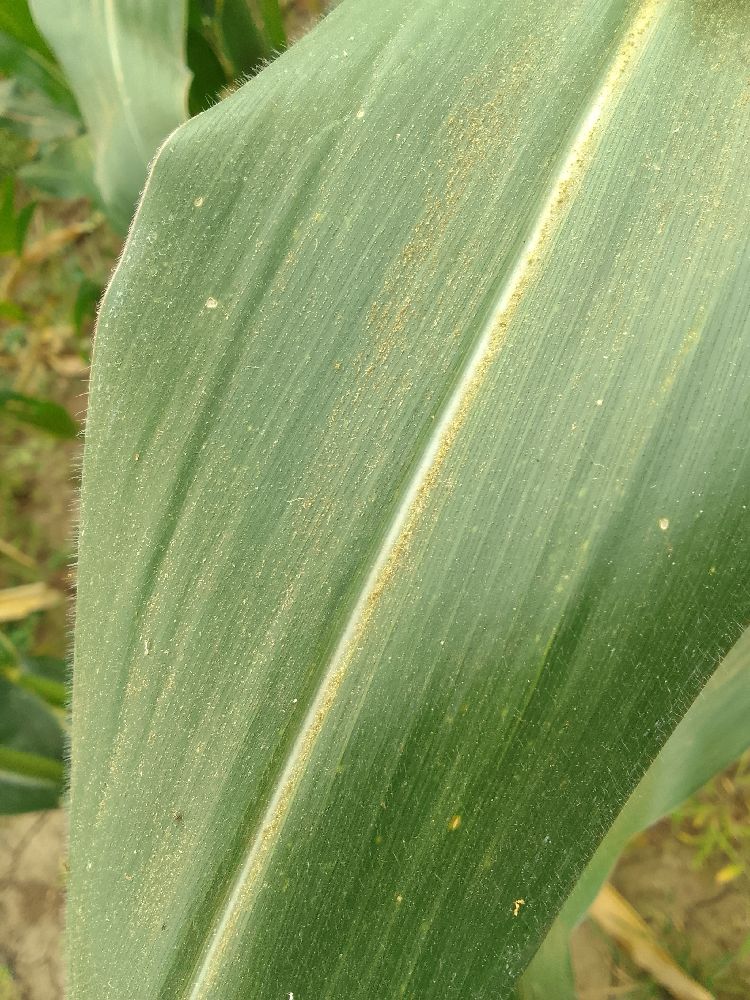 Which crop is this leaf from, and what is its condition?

maize, healthy
